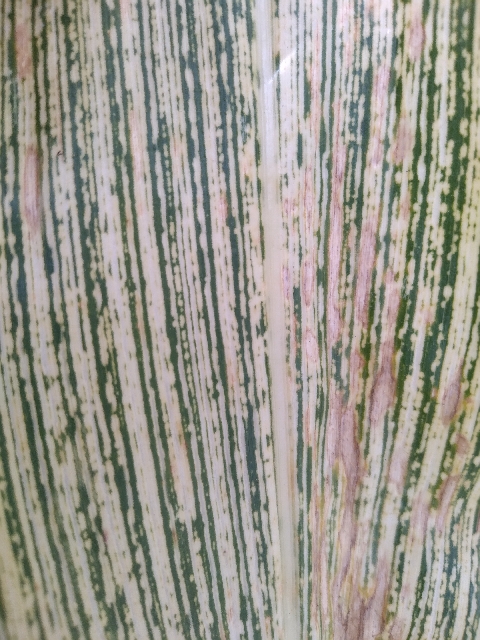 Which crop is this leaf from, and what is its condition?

maize, maize streak virus
